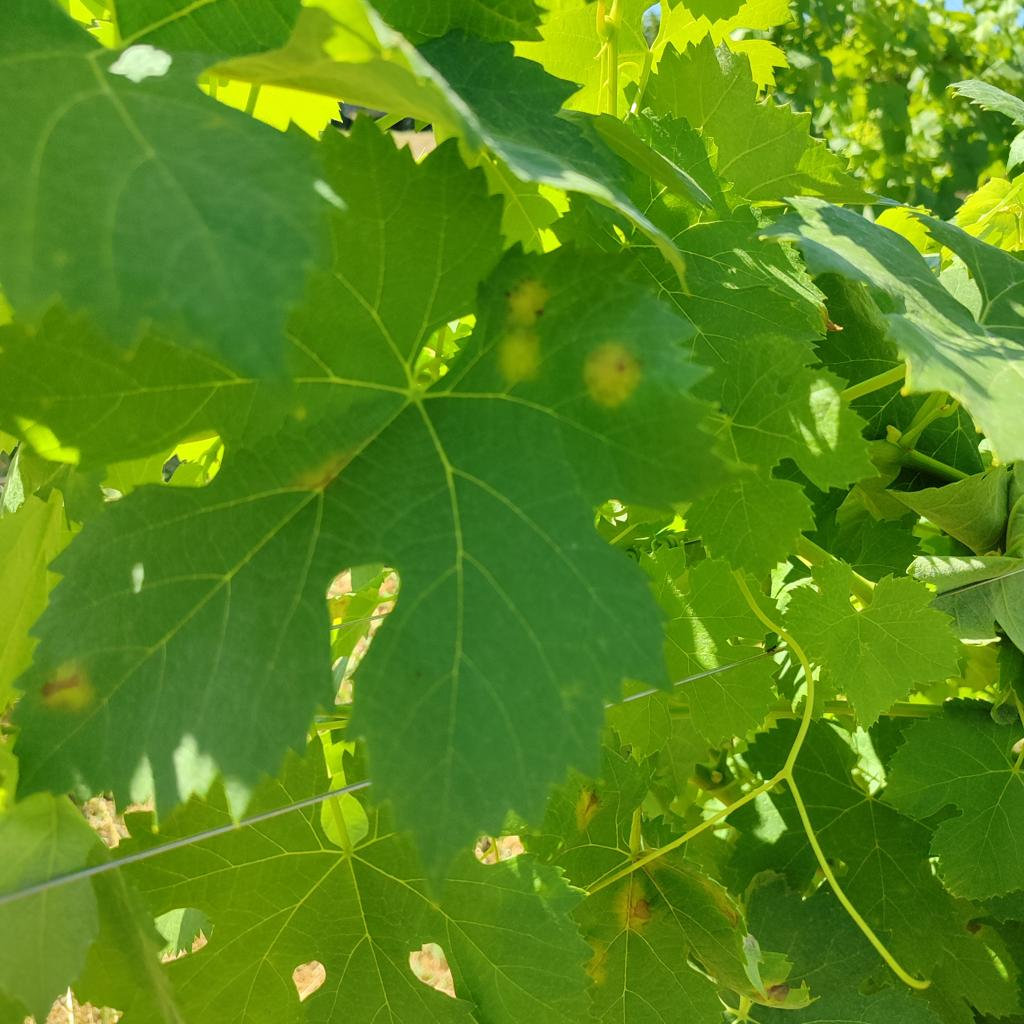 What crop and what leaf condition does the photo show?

grapevine, downy mildew
